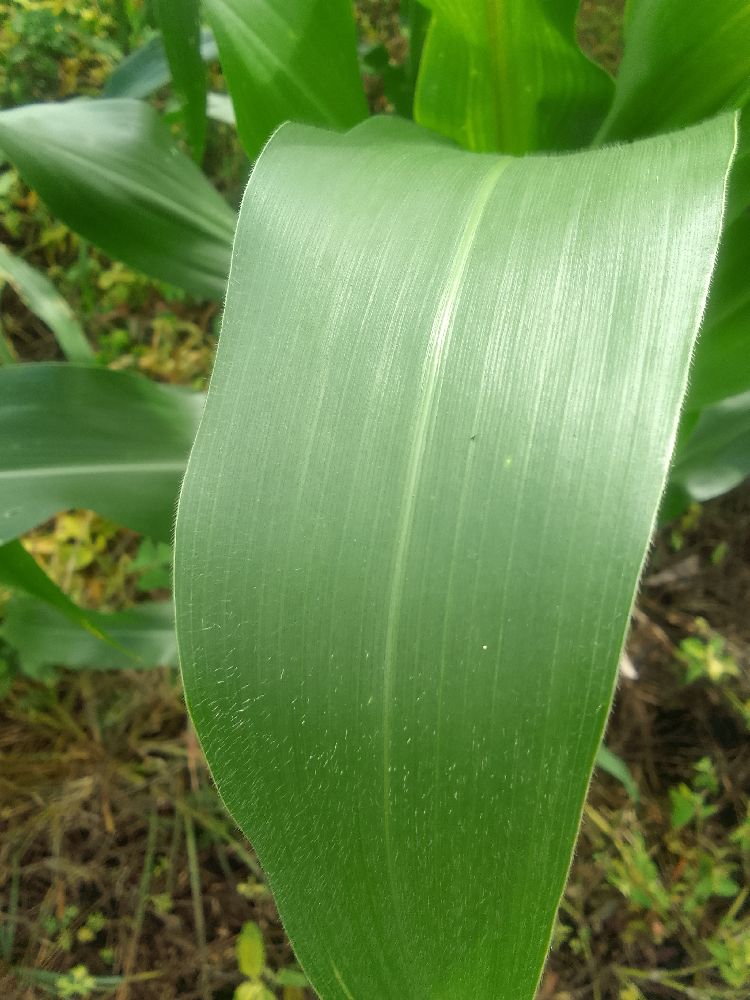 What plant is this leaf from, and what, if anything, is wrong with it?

maize, healthy
